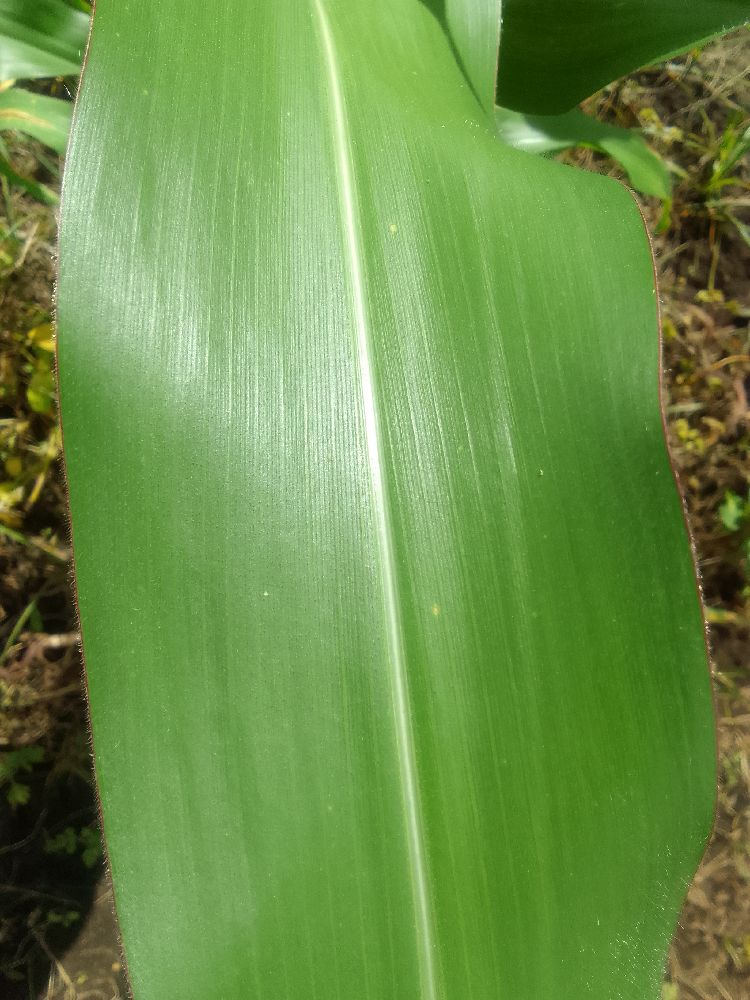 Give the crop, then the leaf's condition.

maize, healthy
